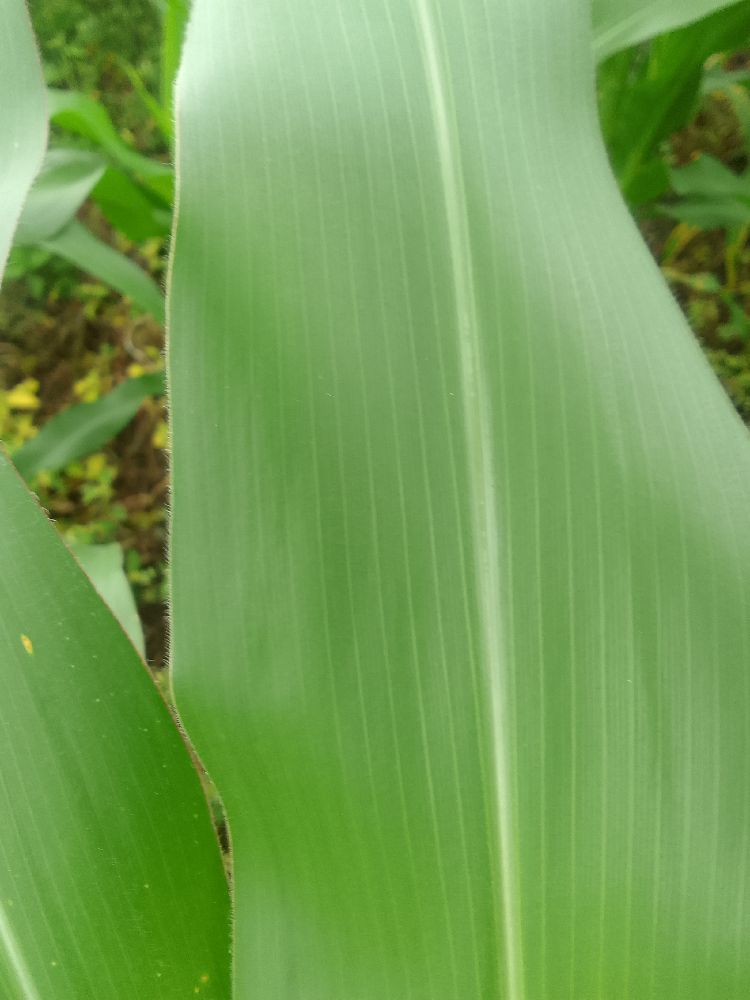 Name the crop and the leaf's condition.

maize, healthy
